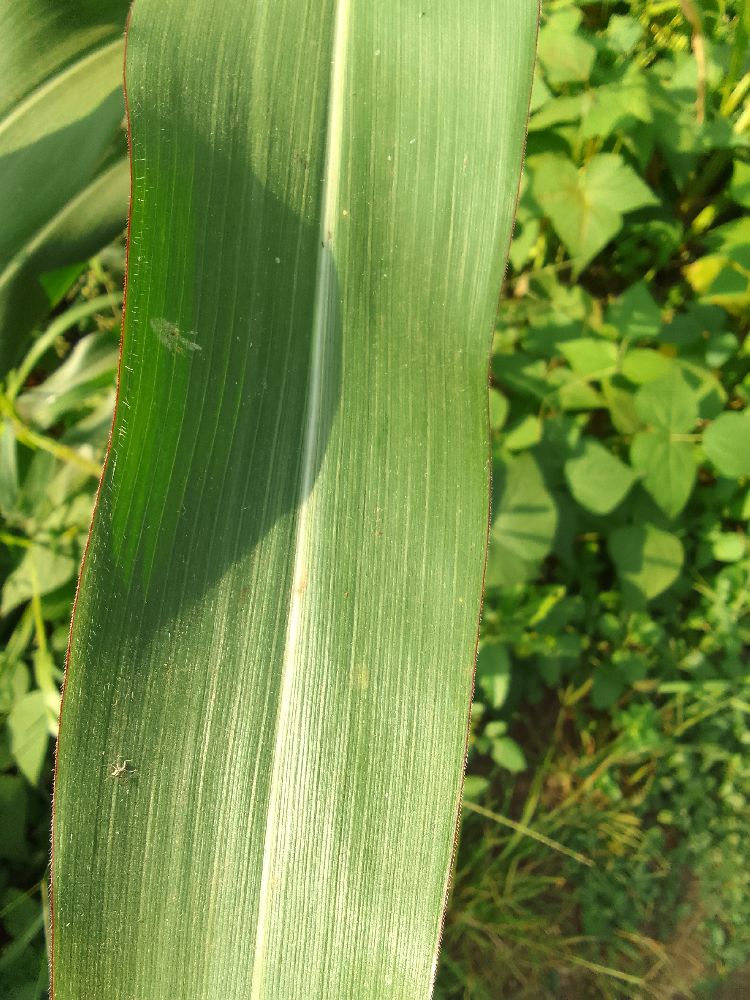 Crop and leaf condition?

maize, healthy
